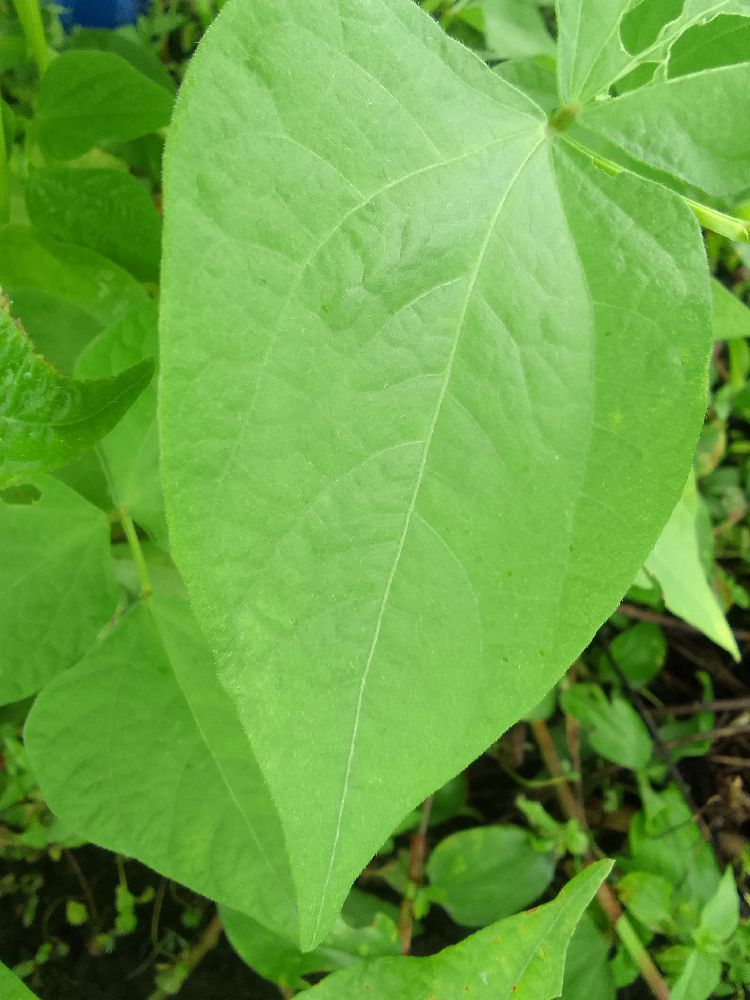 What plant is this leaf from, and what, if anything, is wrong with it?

common bean, healthy
